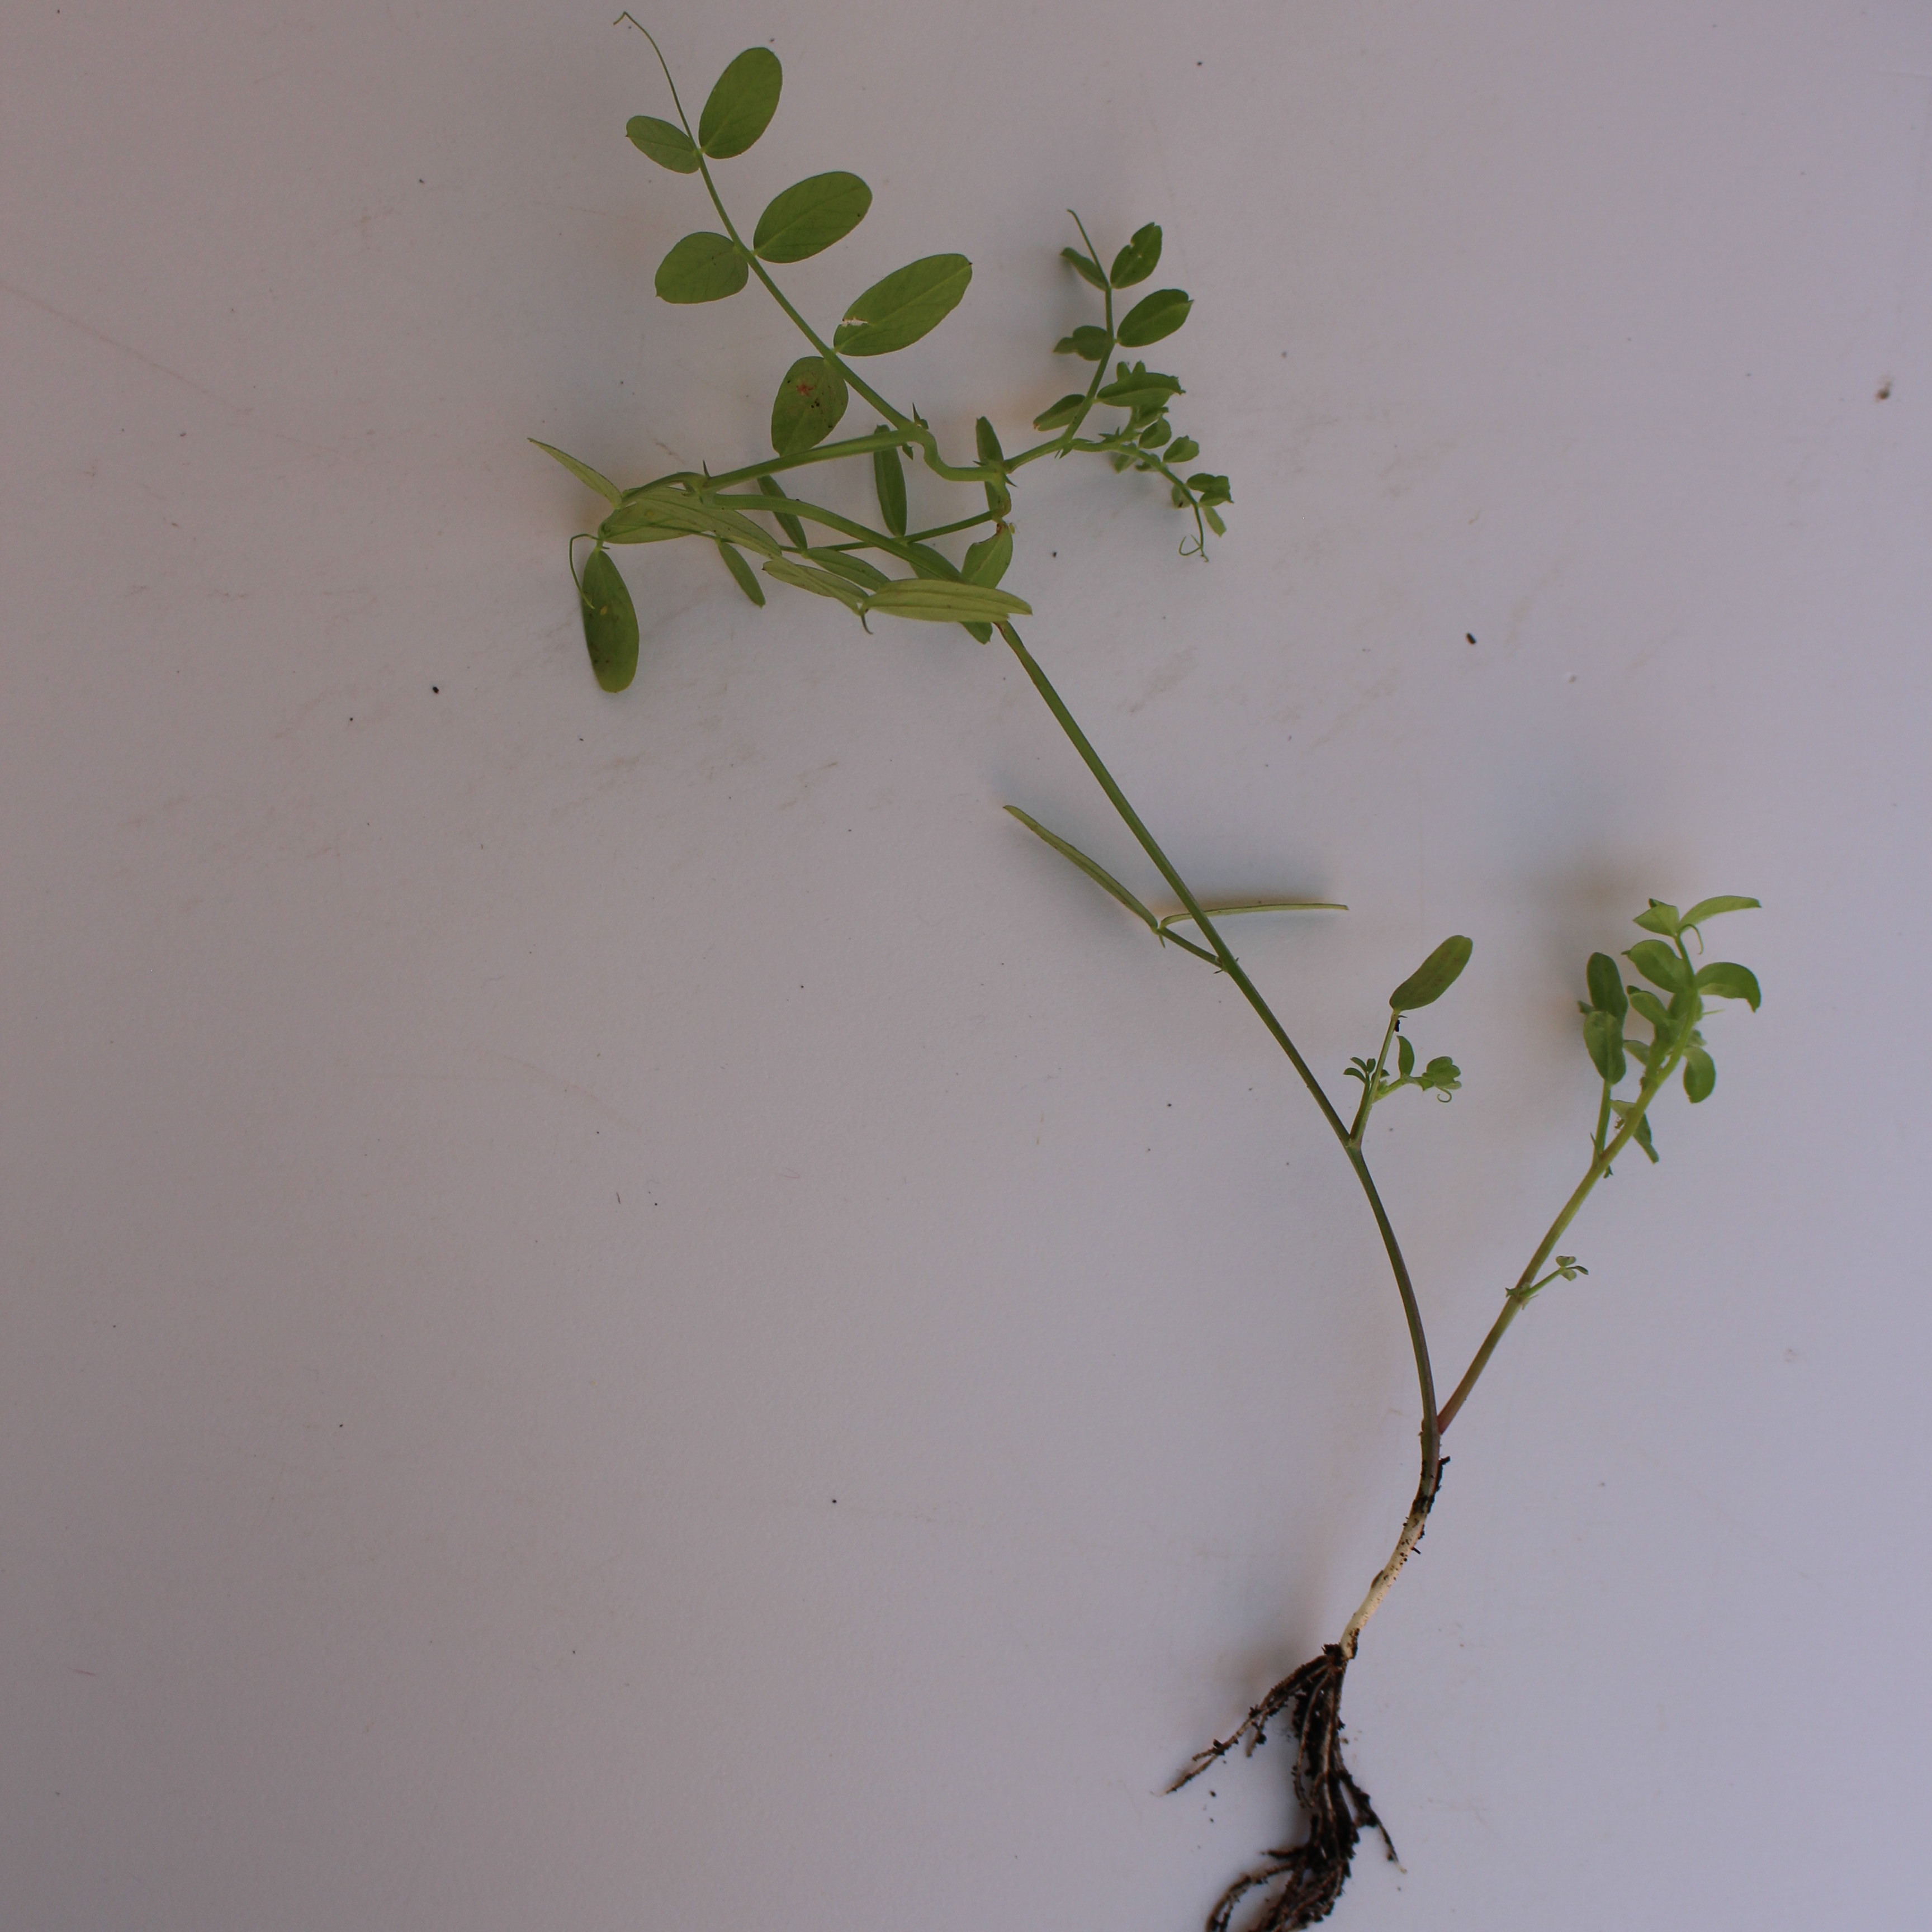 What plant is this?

Vicia sativa
